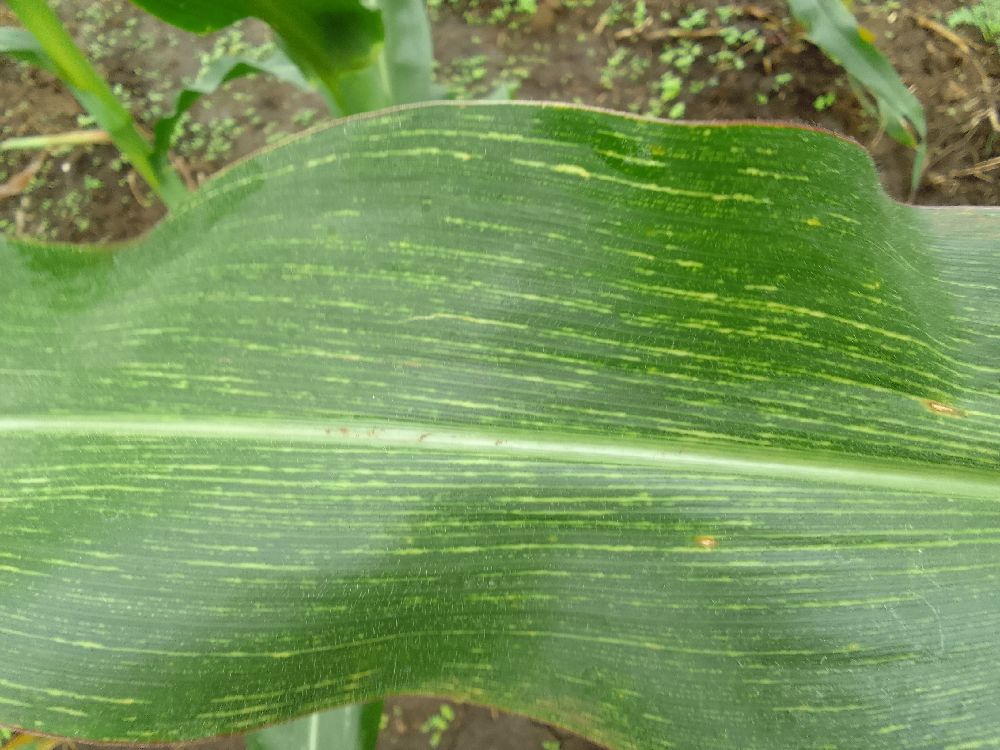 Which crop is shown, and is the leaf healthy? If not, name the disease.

maize, maize streak virus
